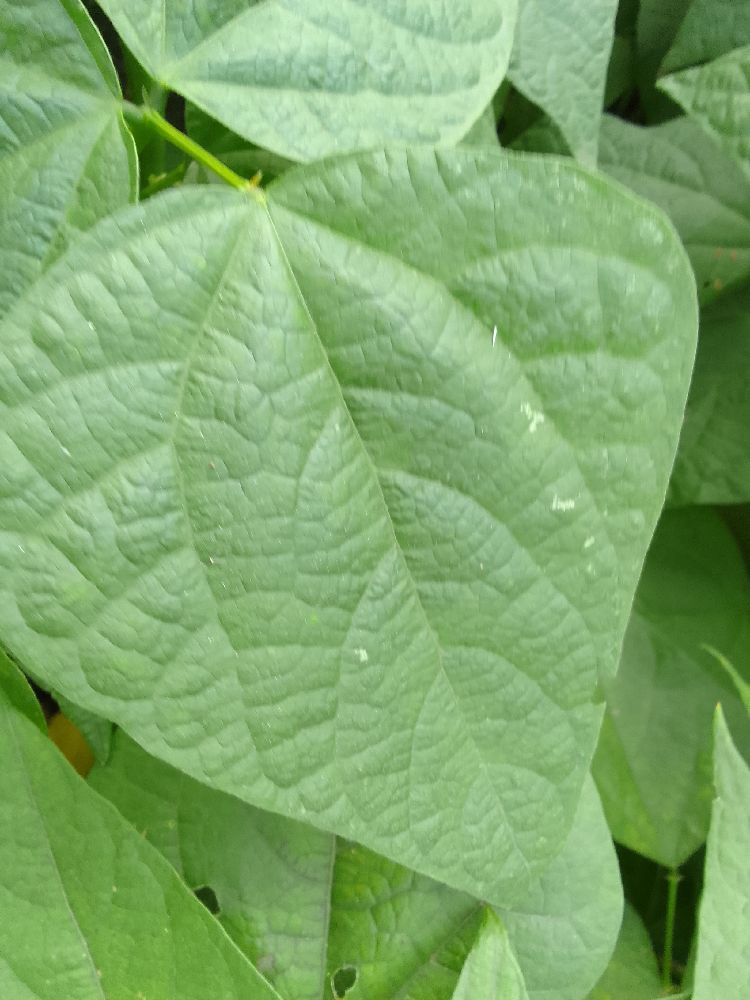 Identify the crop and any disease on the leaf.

common bean, healthy
